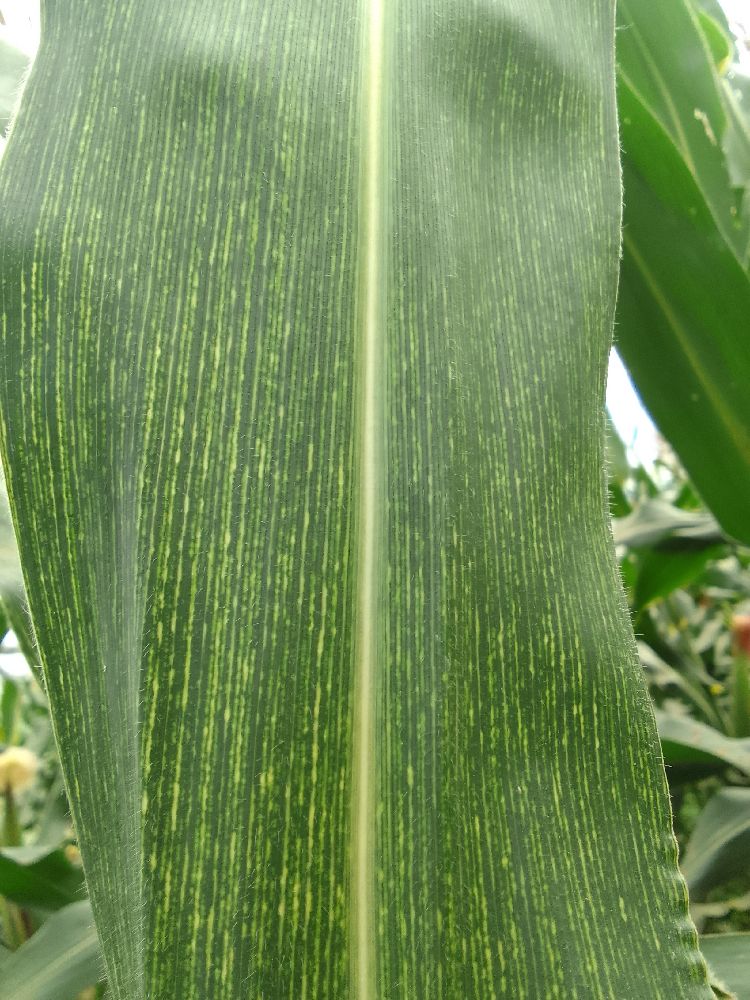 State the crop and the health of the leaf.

maize, maize streak virus
